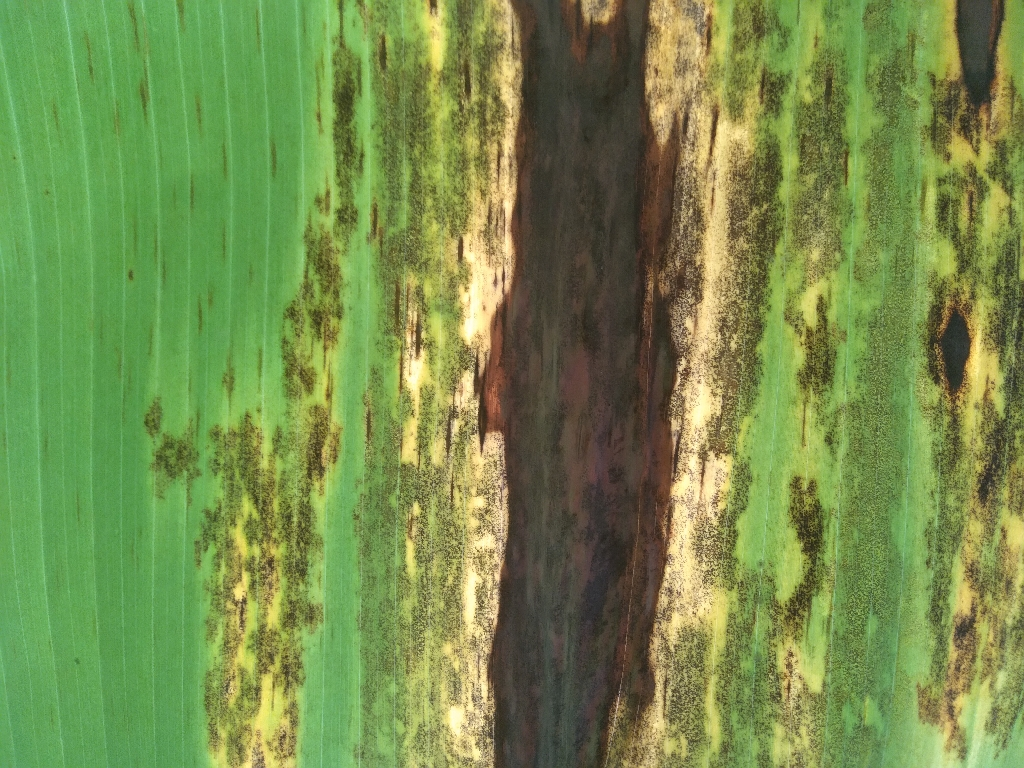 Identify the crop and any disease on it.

banana, black sigatoka
